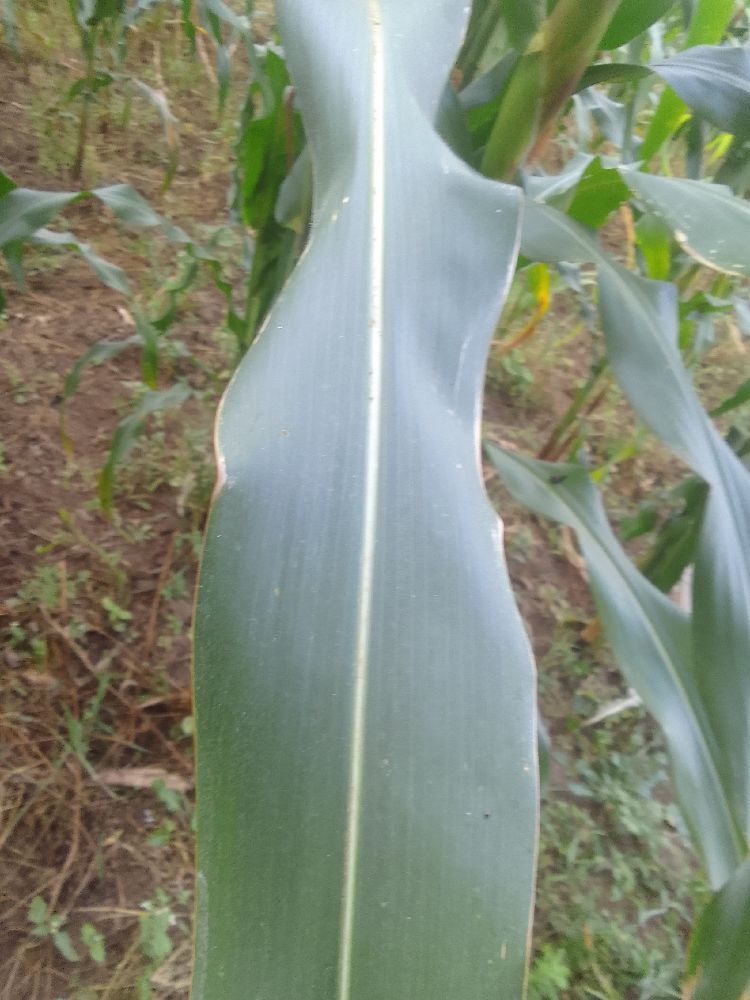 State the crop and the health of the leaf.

maize, healthy
